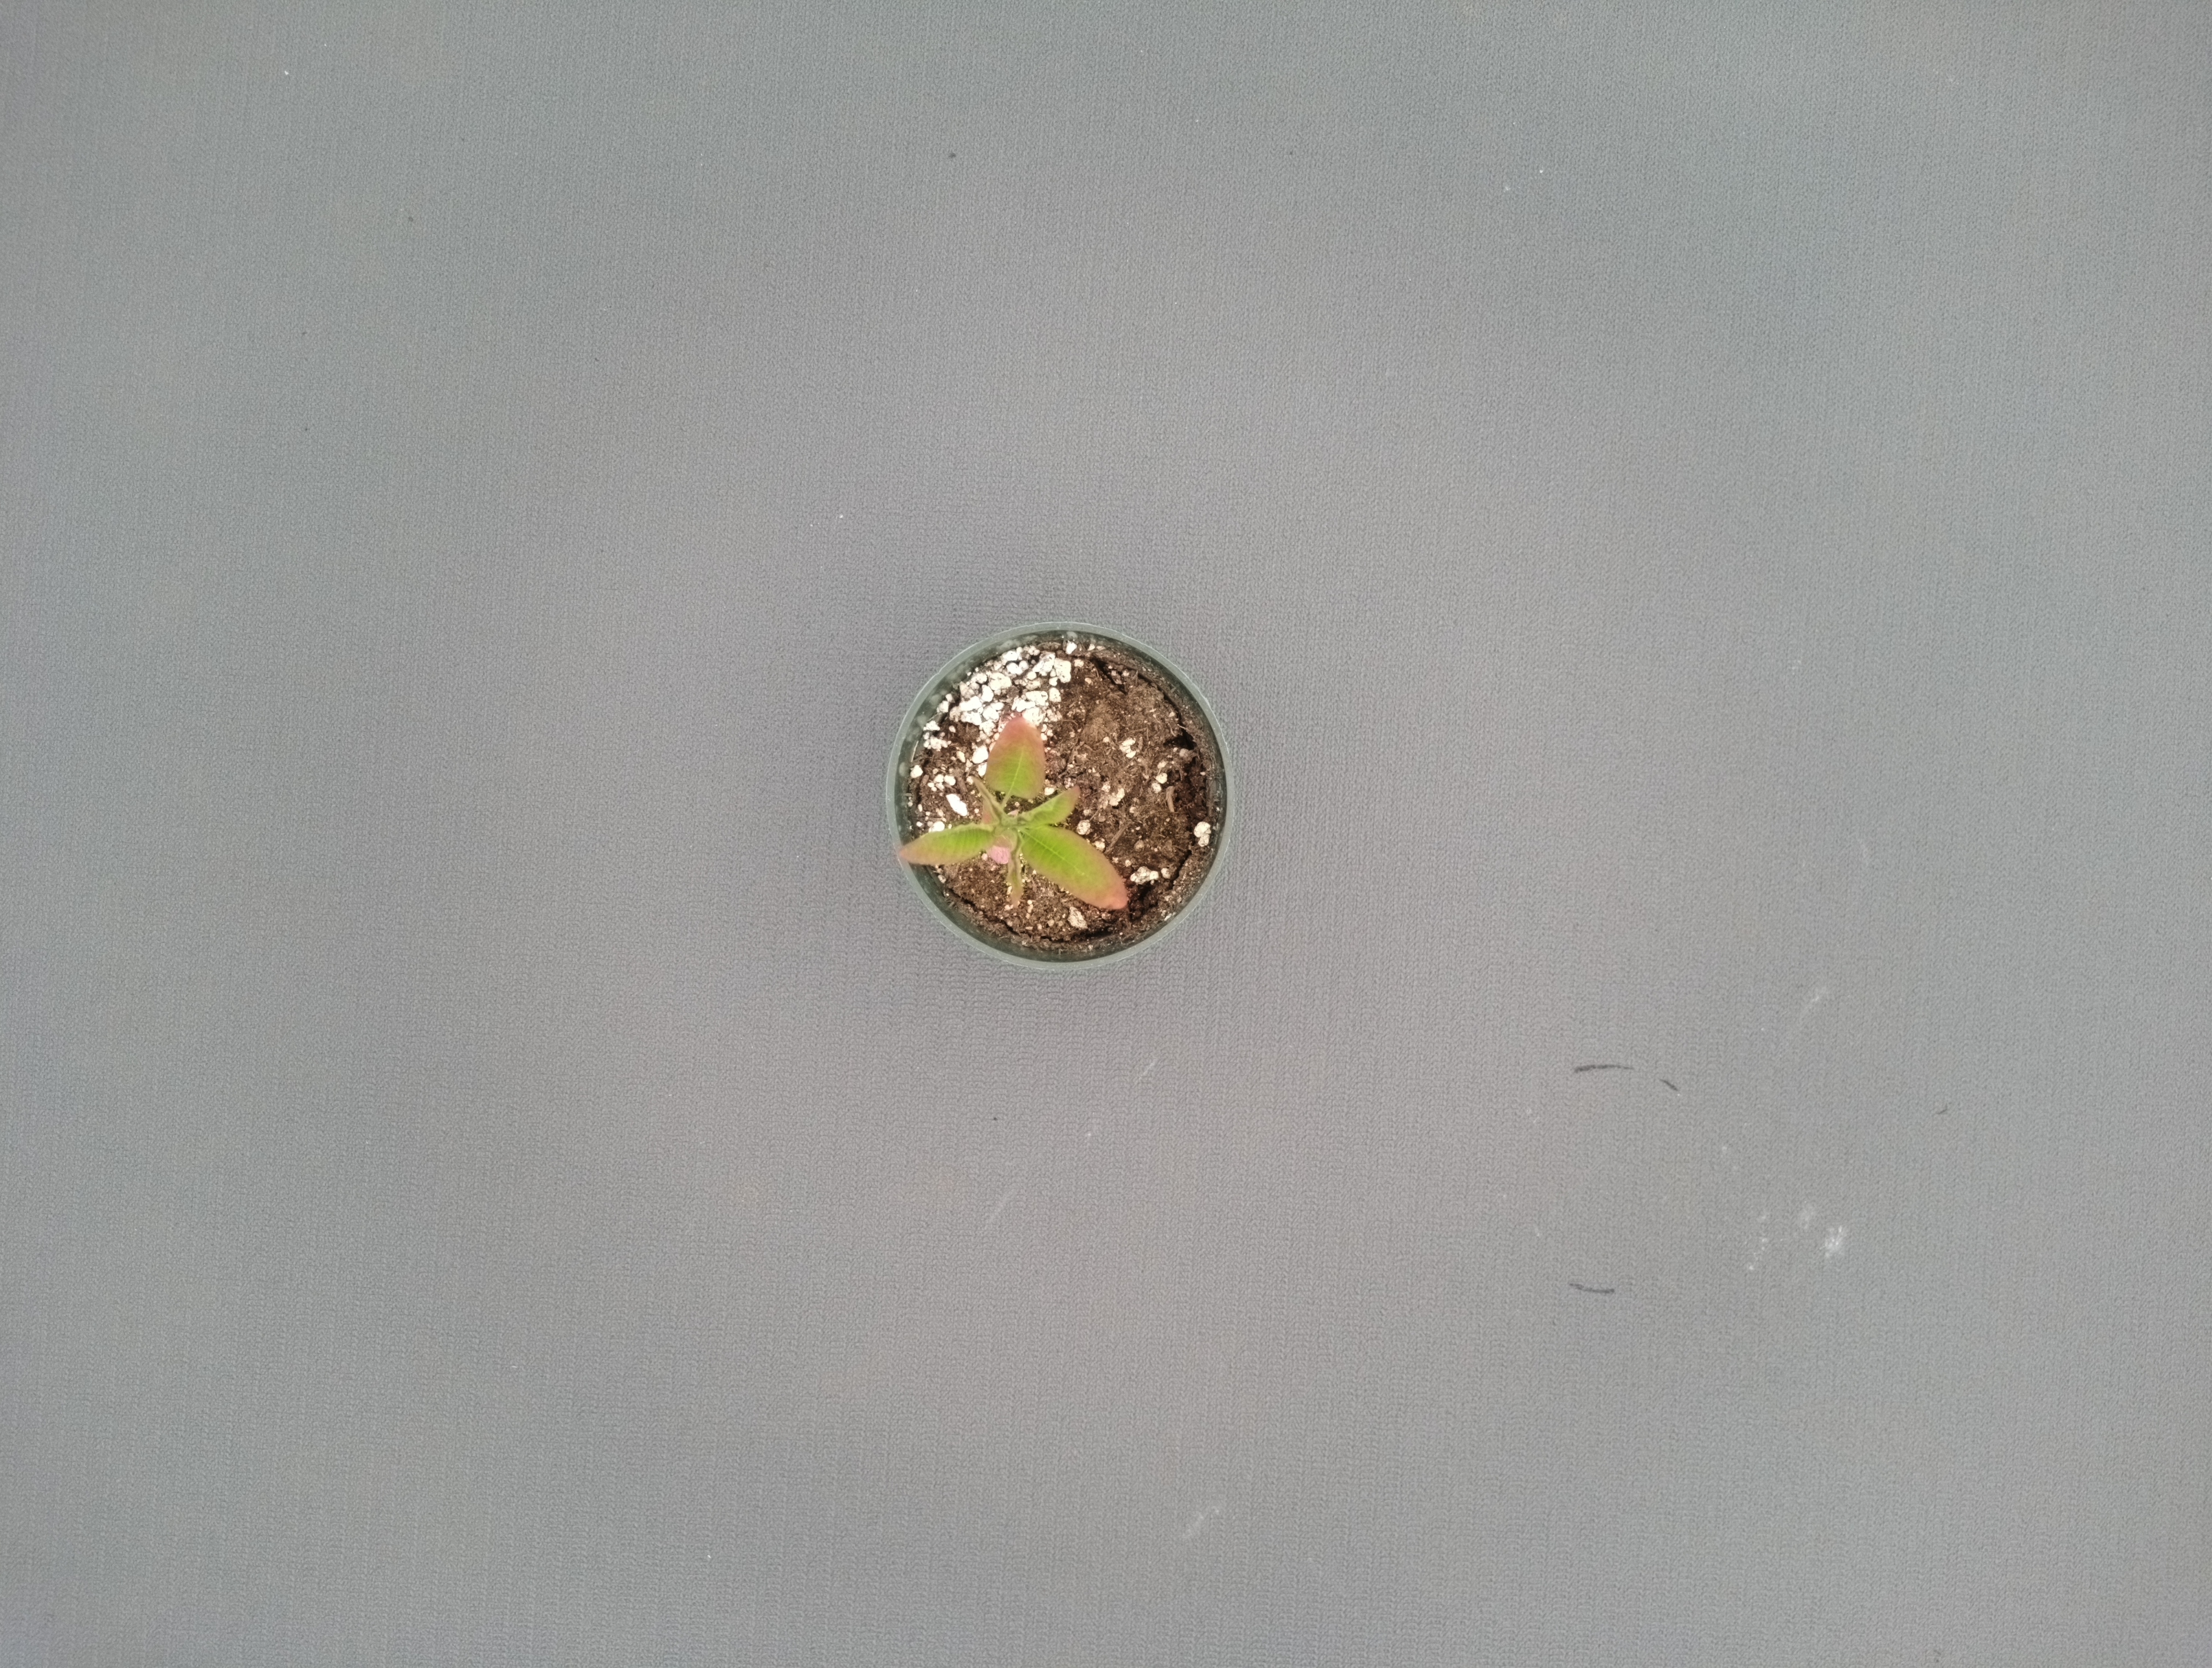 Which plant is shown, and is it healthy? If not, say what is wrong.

waterhemp, chlorosis only
